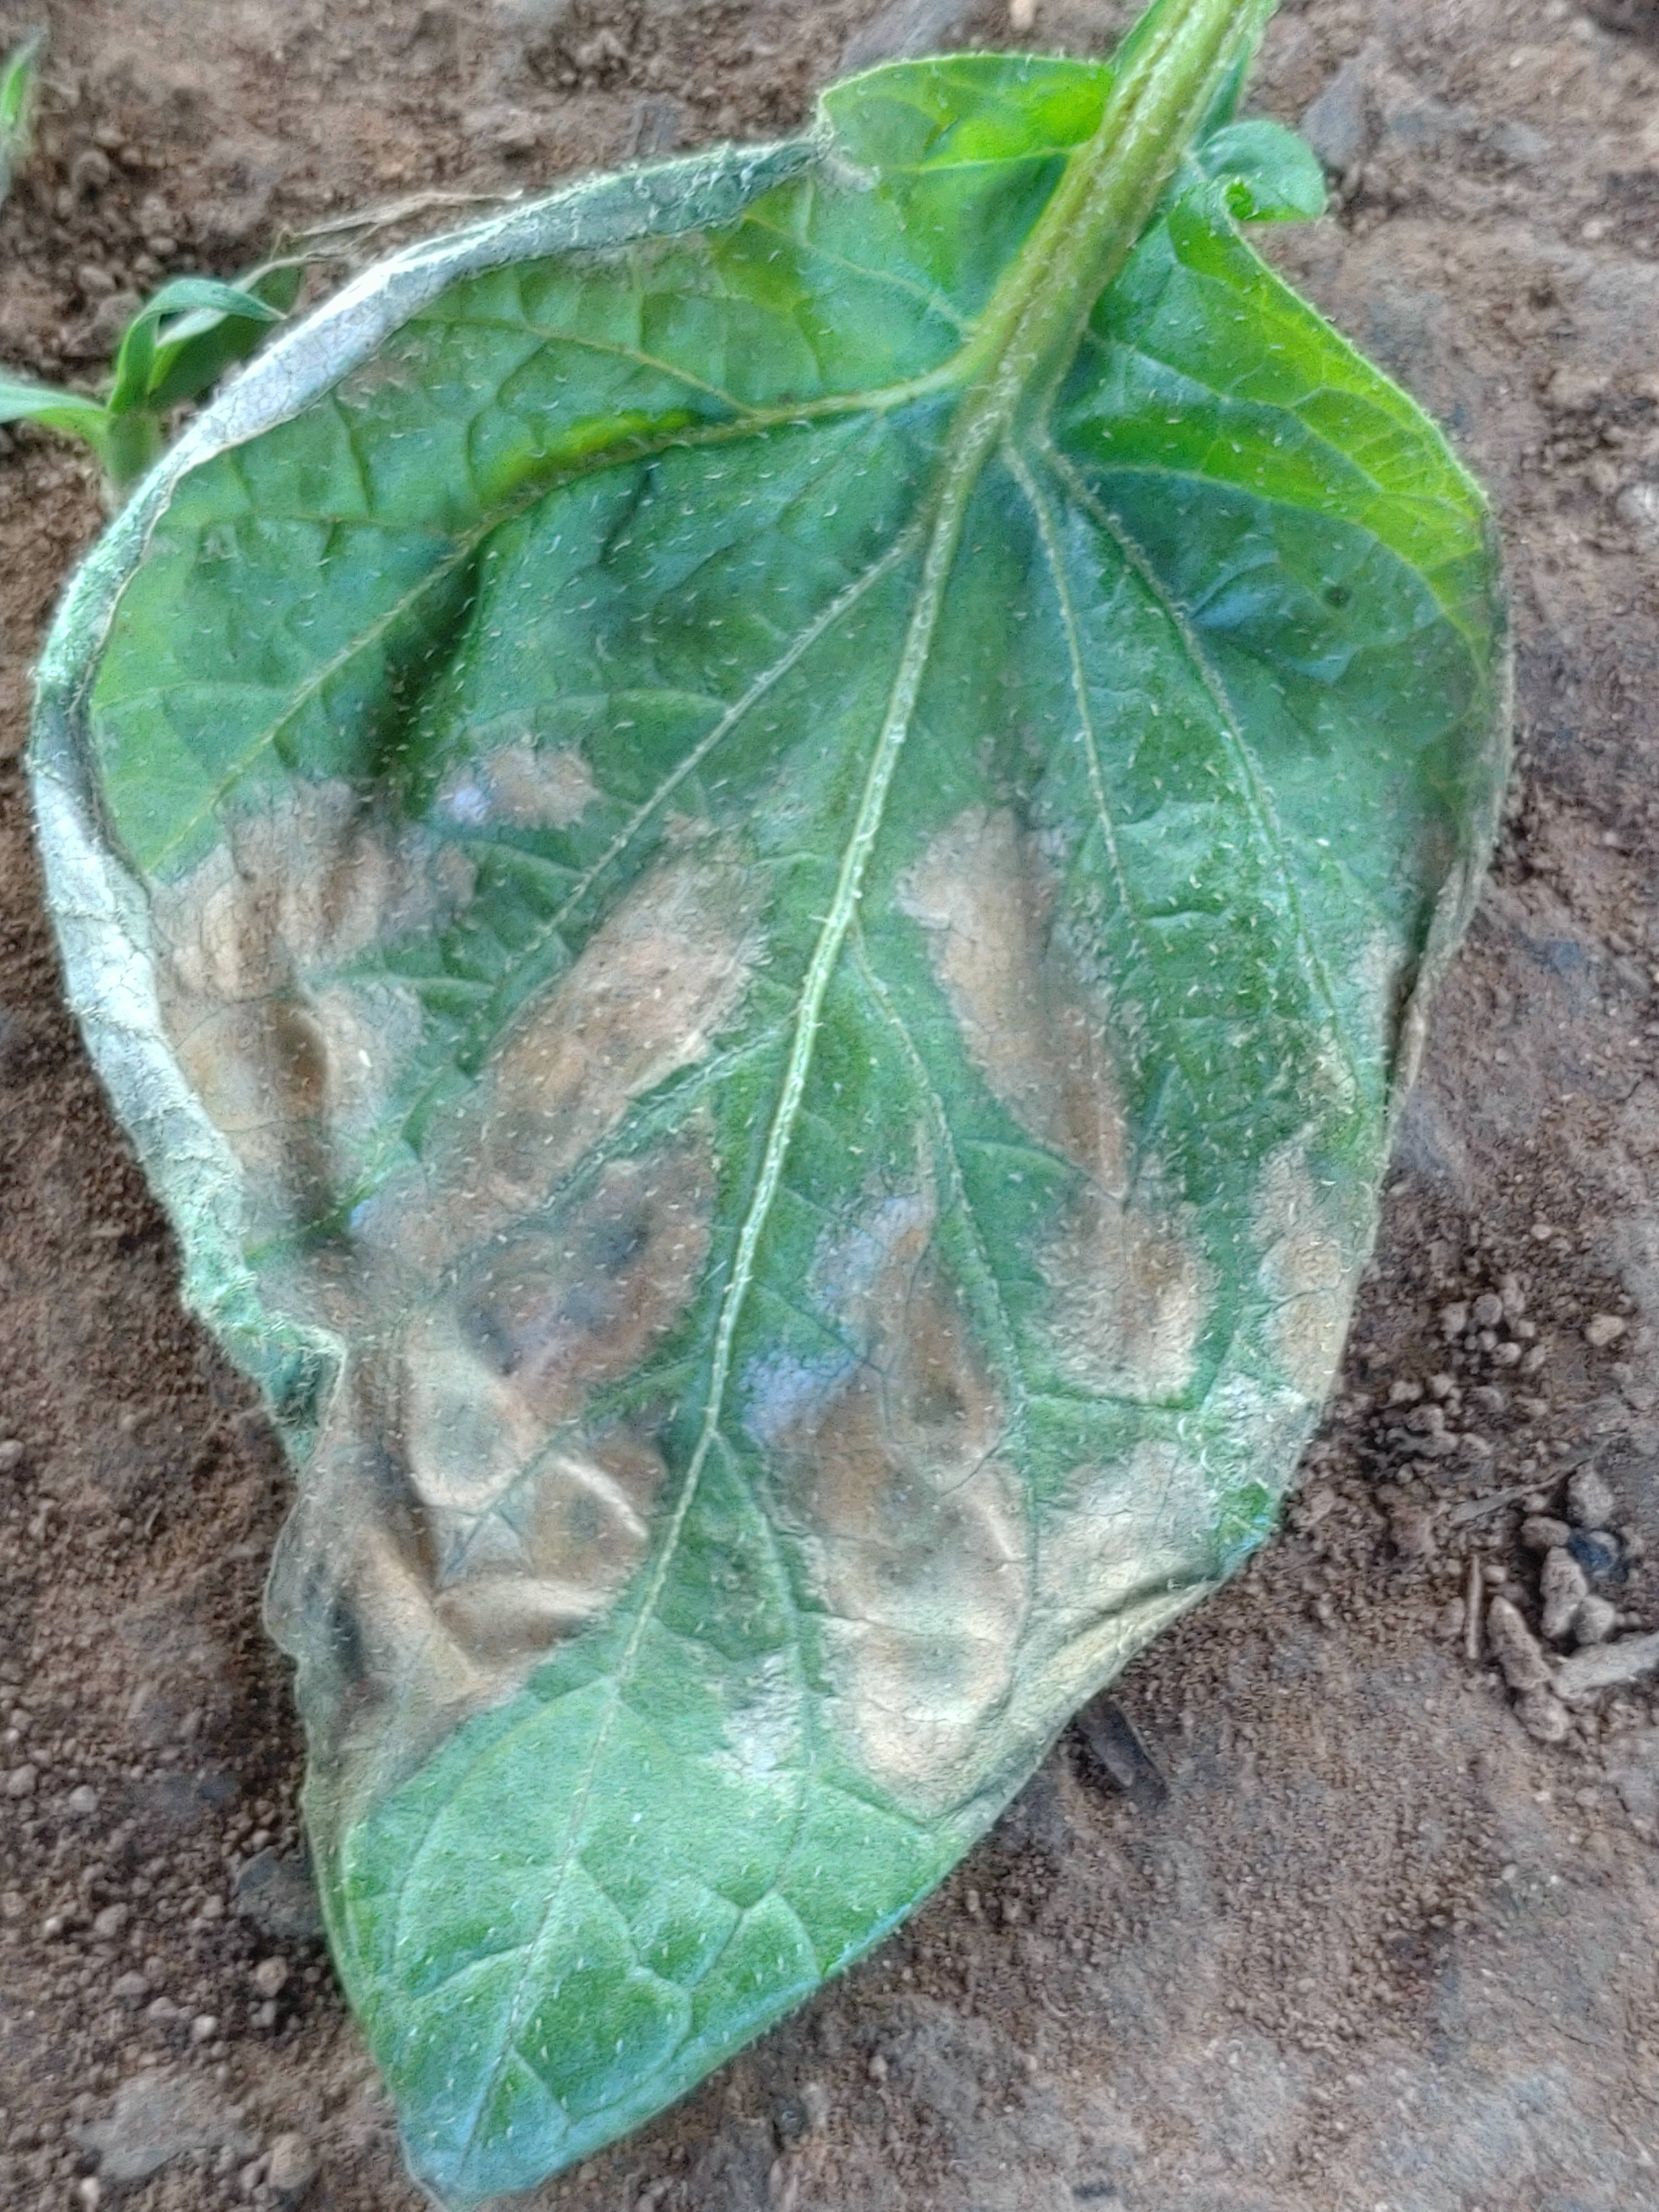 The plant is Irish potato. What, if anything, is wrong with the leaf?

early blight
